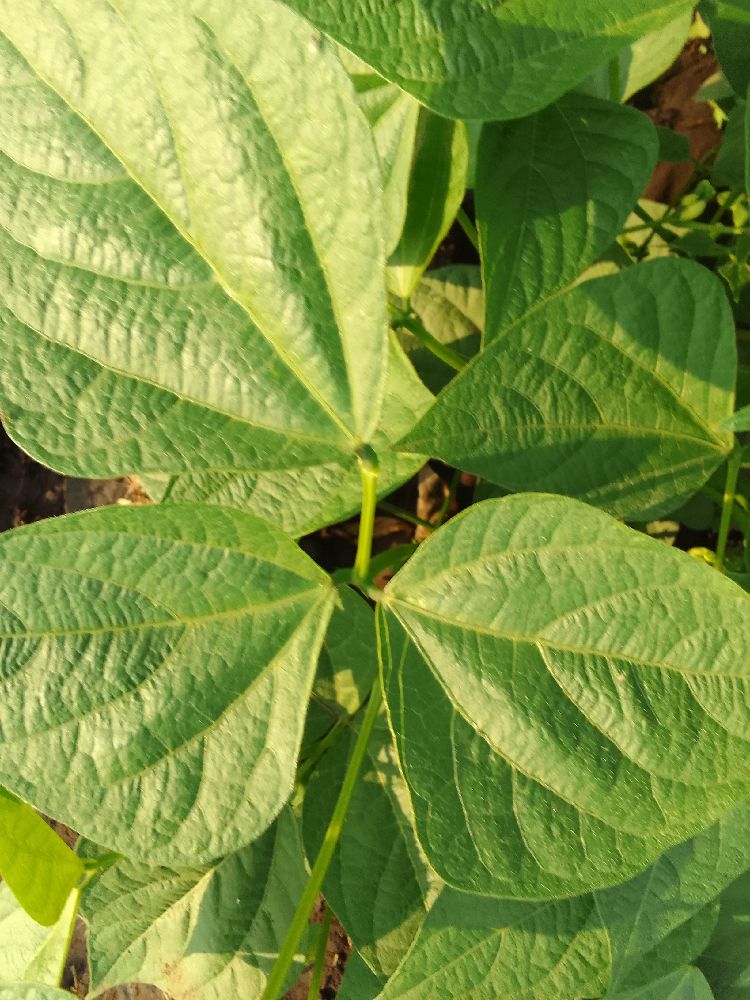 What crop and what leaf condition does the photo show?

common bean, healthy
